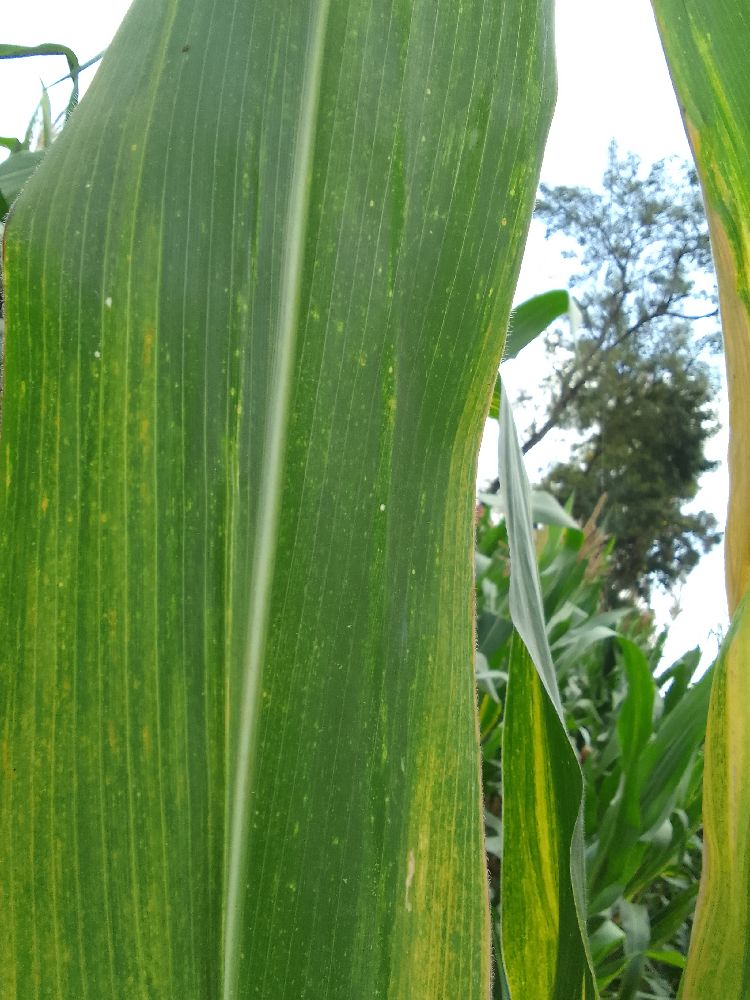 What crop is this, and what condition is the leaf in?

maize, maize lethal necrosis
